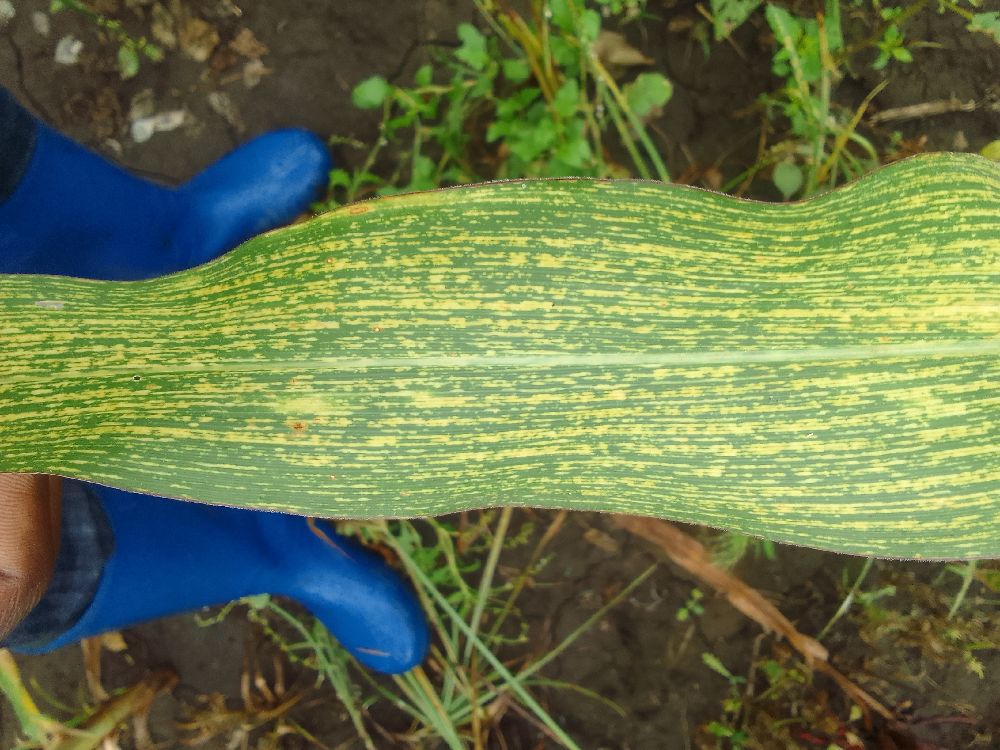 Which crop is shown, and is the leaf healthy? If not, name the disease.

maize, maize streak virus
